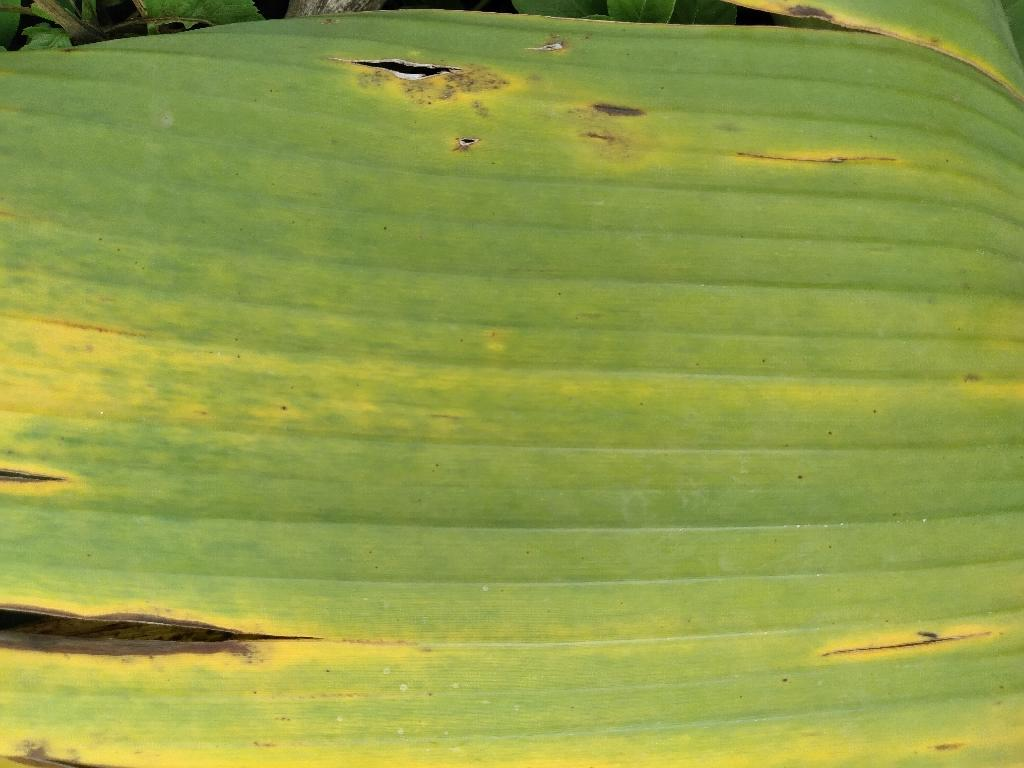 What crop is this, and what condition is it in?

banana, fusarium wilt race 1
